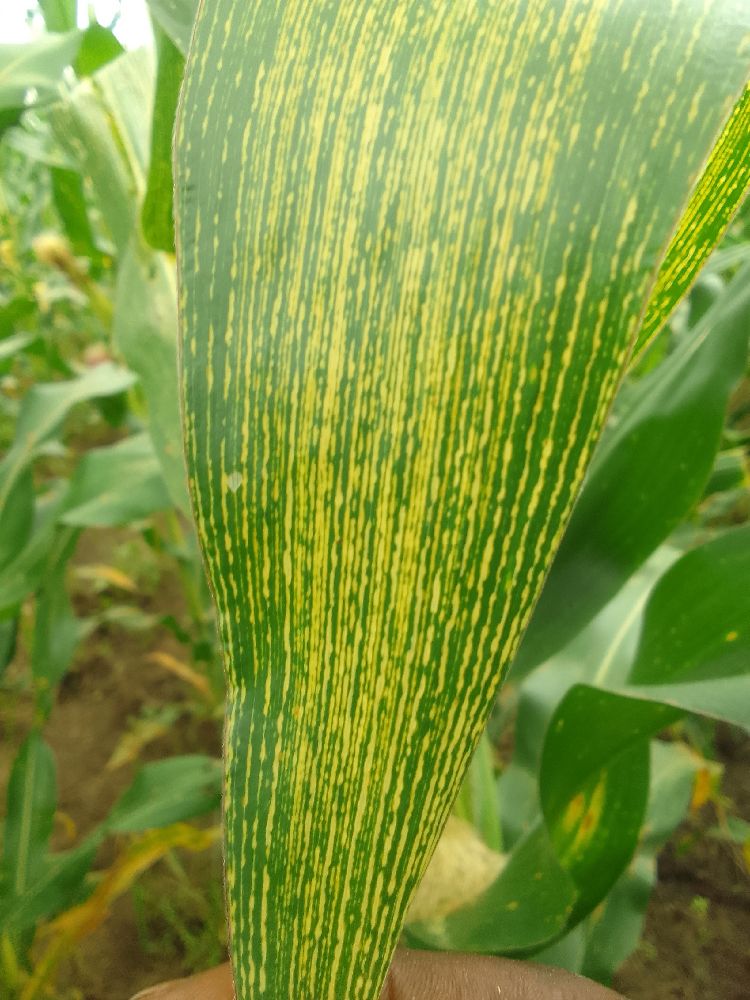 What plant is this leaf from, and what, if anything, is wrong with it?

maize, maize streak virus
